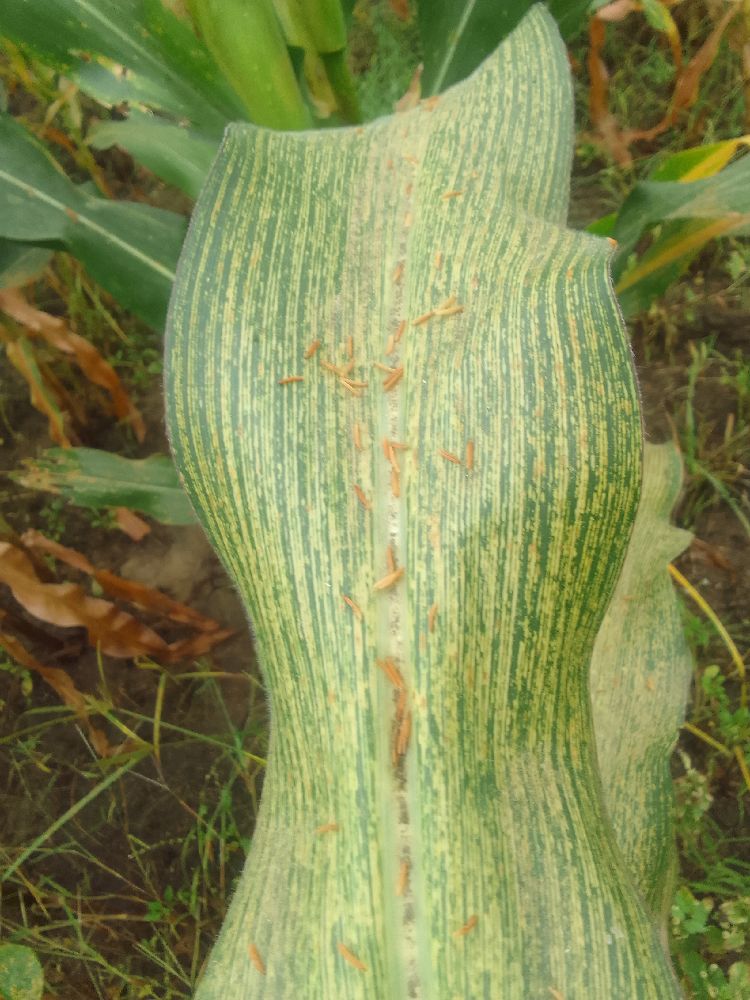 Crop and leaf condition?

maize, maize streak virus
